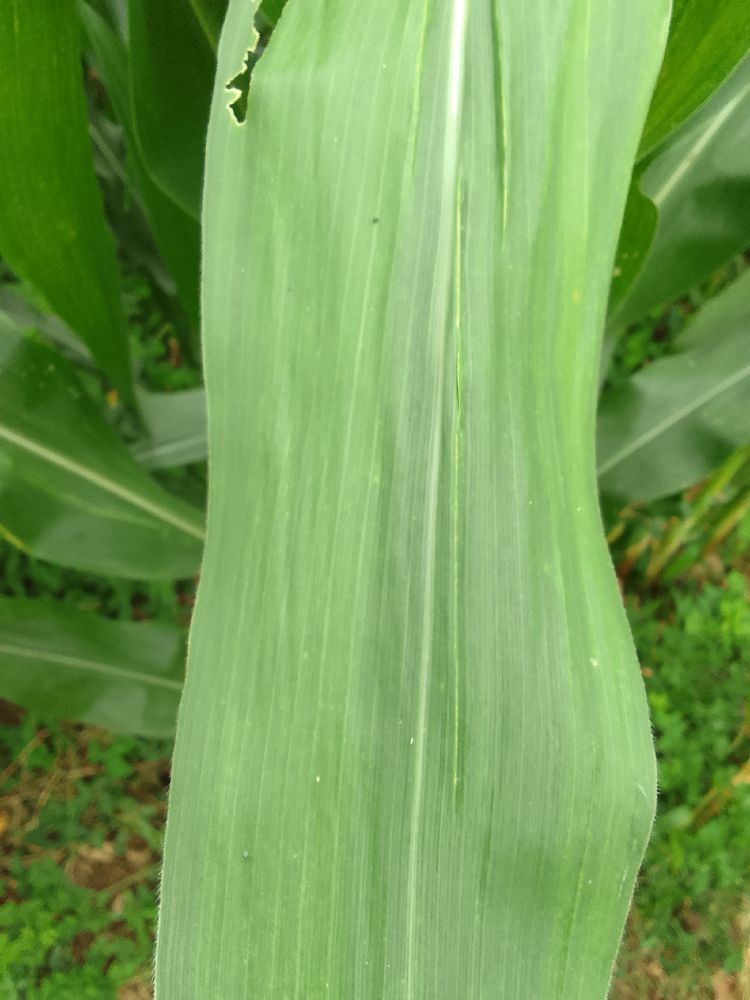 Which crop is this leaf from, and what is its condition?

maize, healthy
